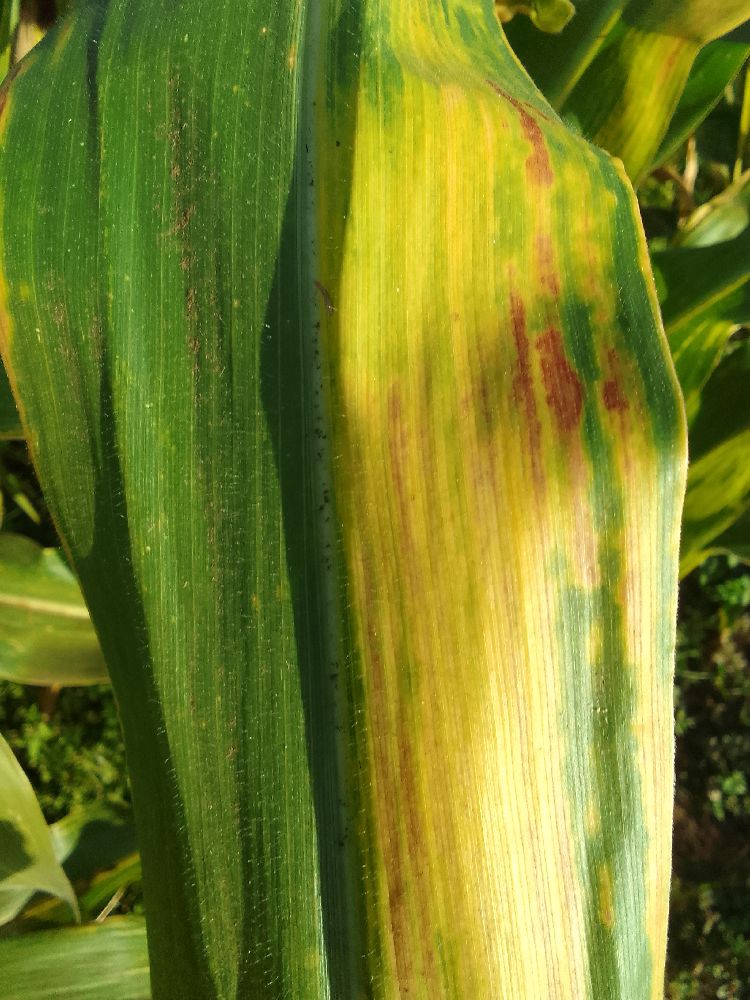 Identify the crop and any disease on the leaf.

maize, maize lethal necrosis
